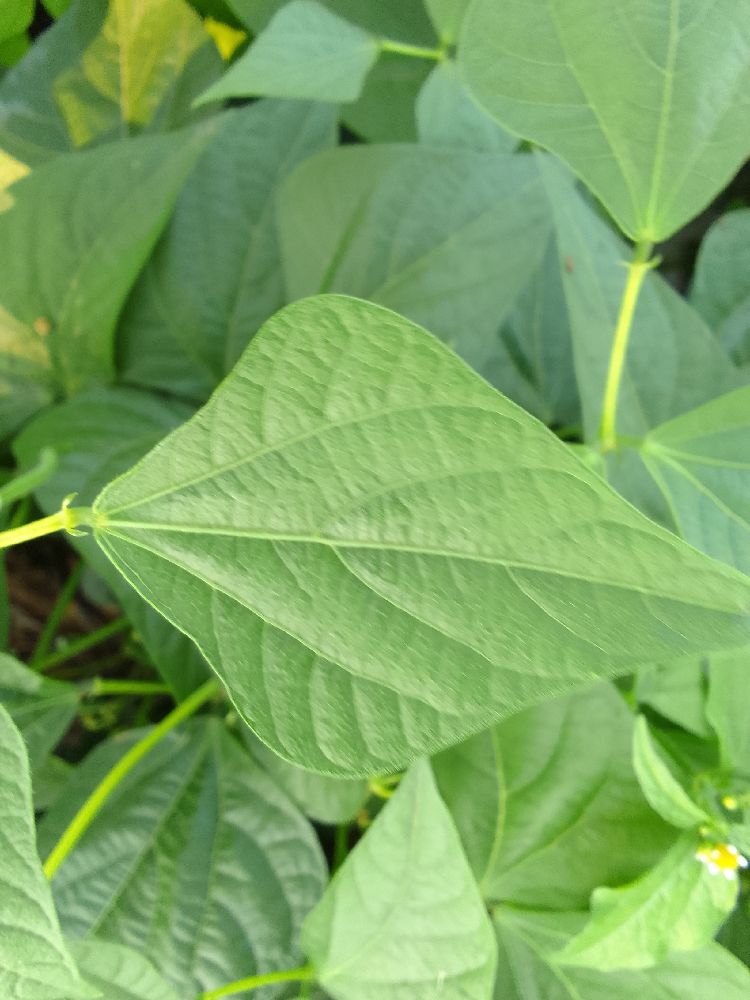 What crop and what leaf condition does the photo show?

common bean, healthy
